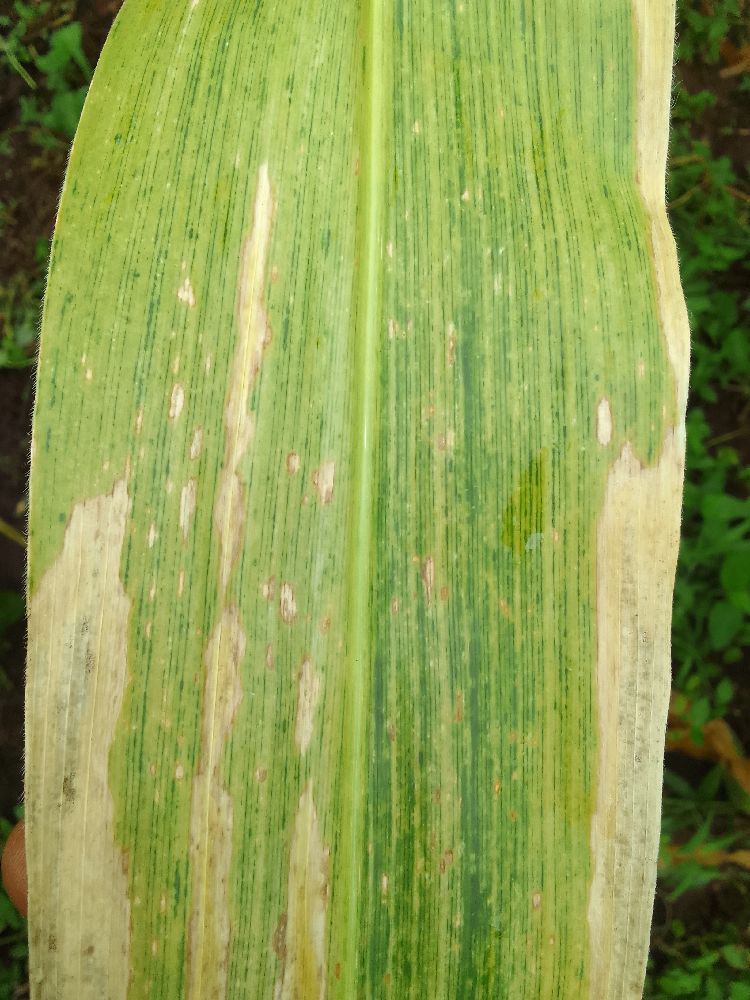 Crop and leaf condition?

maize, maize lethal necrosis
